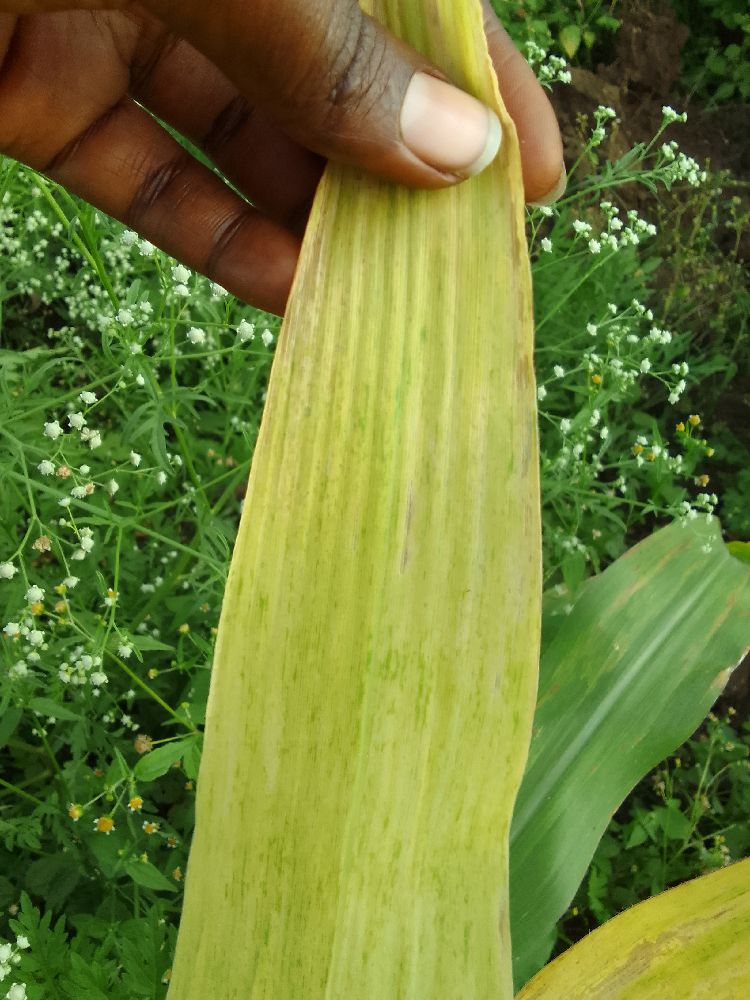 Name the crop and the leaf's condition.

maize, maize lethal necrosis
